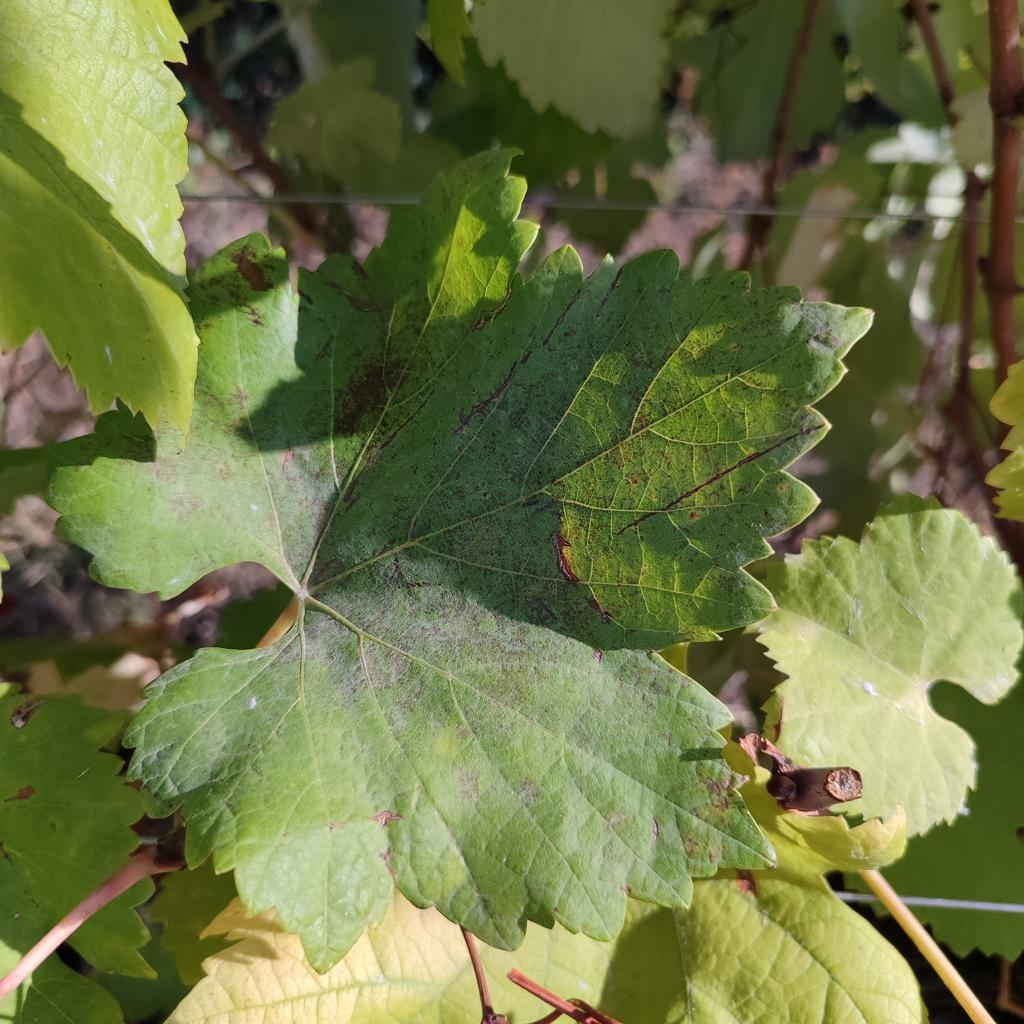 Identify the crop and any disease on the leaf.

grapevine, powdery mildew
